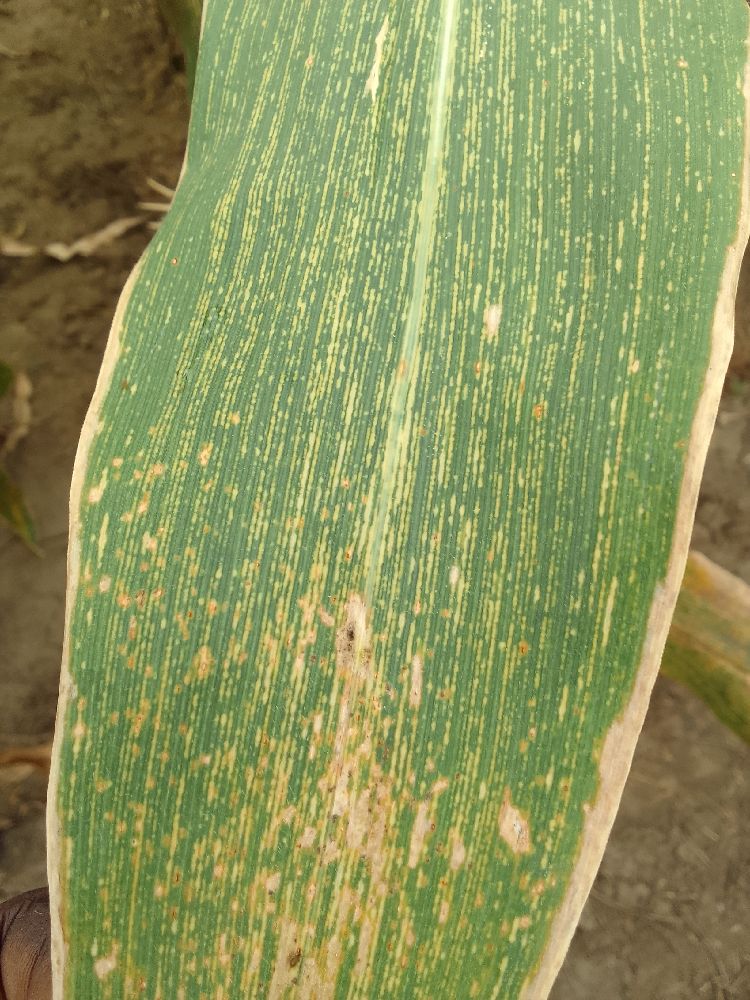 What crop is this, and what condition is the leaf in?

maize, maize streak virus
